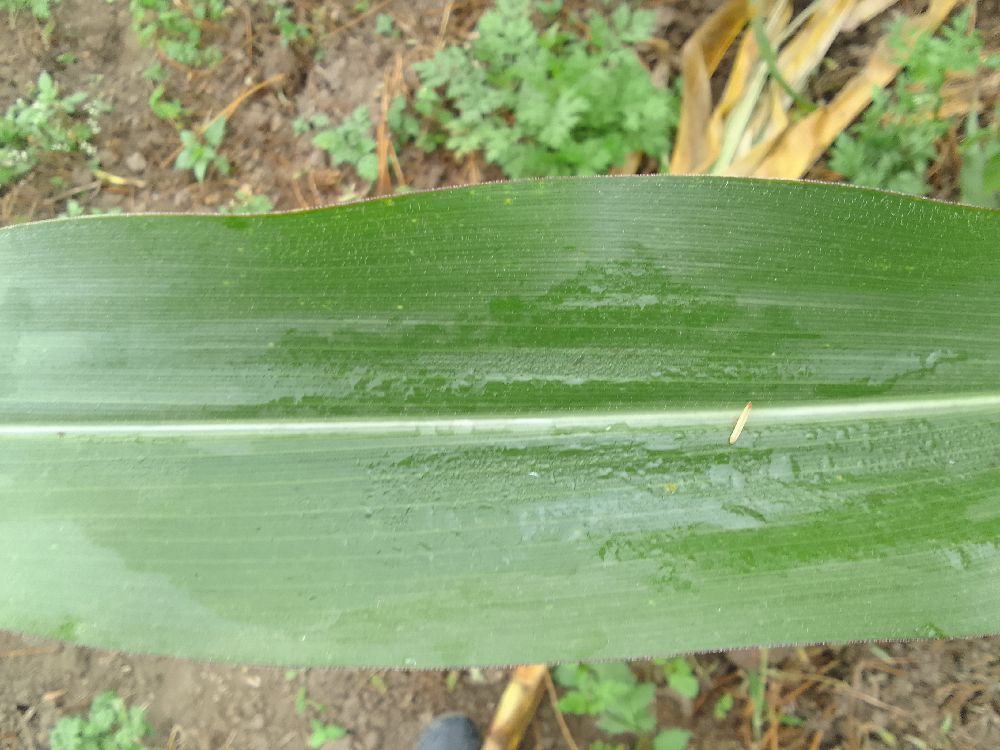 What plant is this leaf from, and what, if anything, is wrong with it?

maize, healthy
